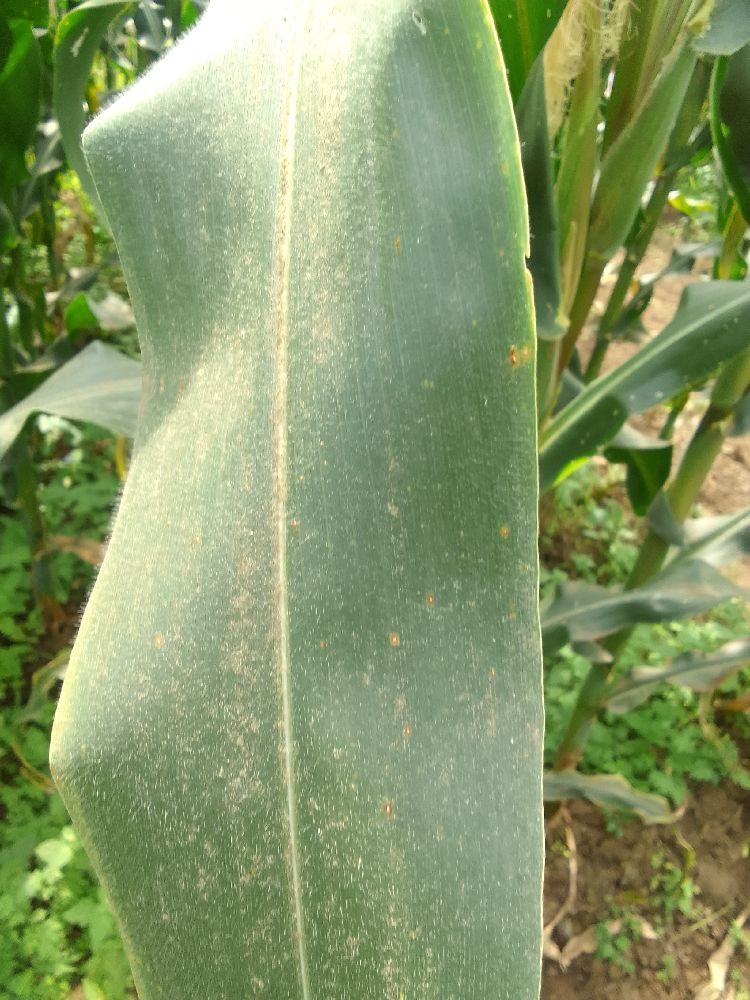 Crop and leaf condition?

maize, healthy
